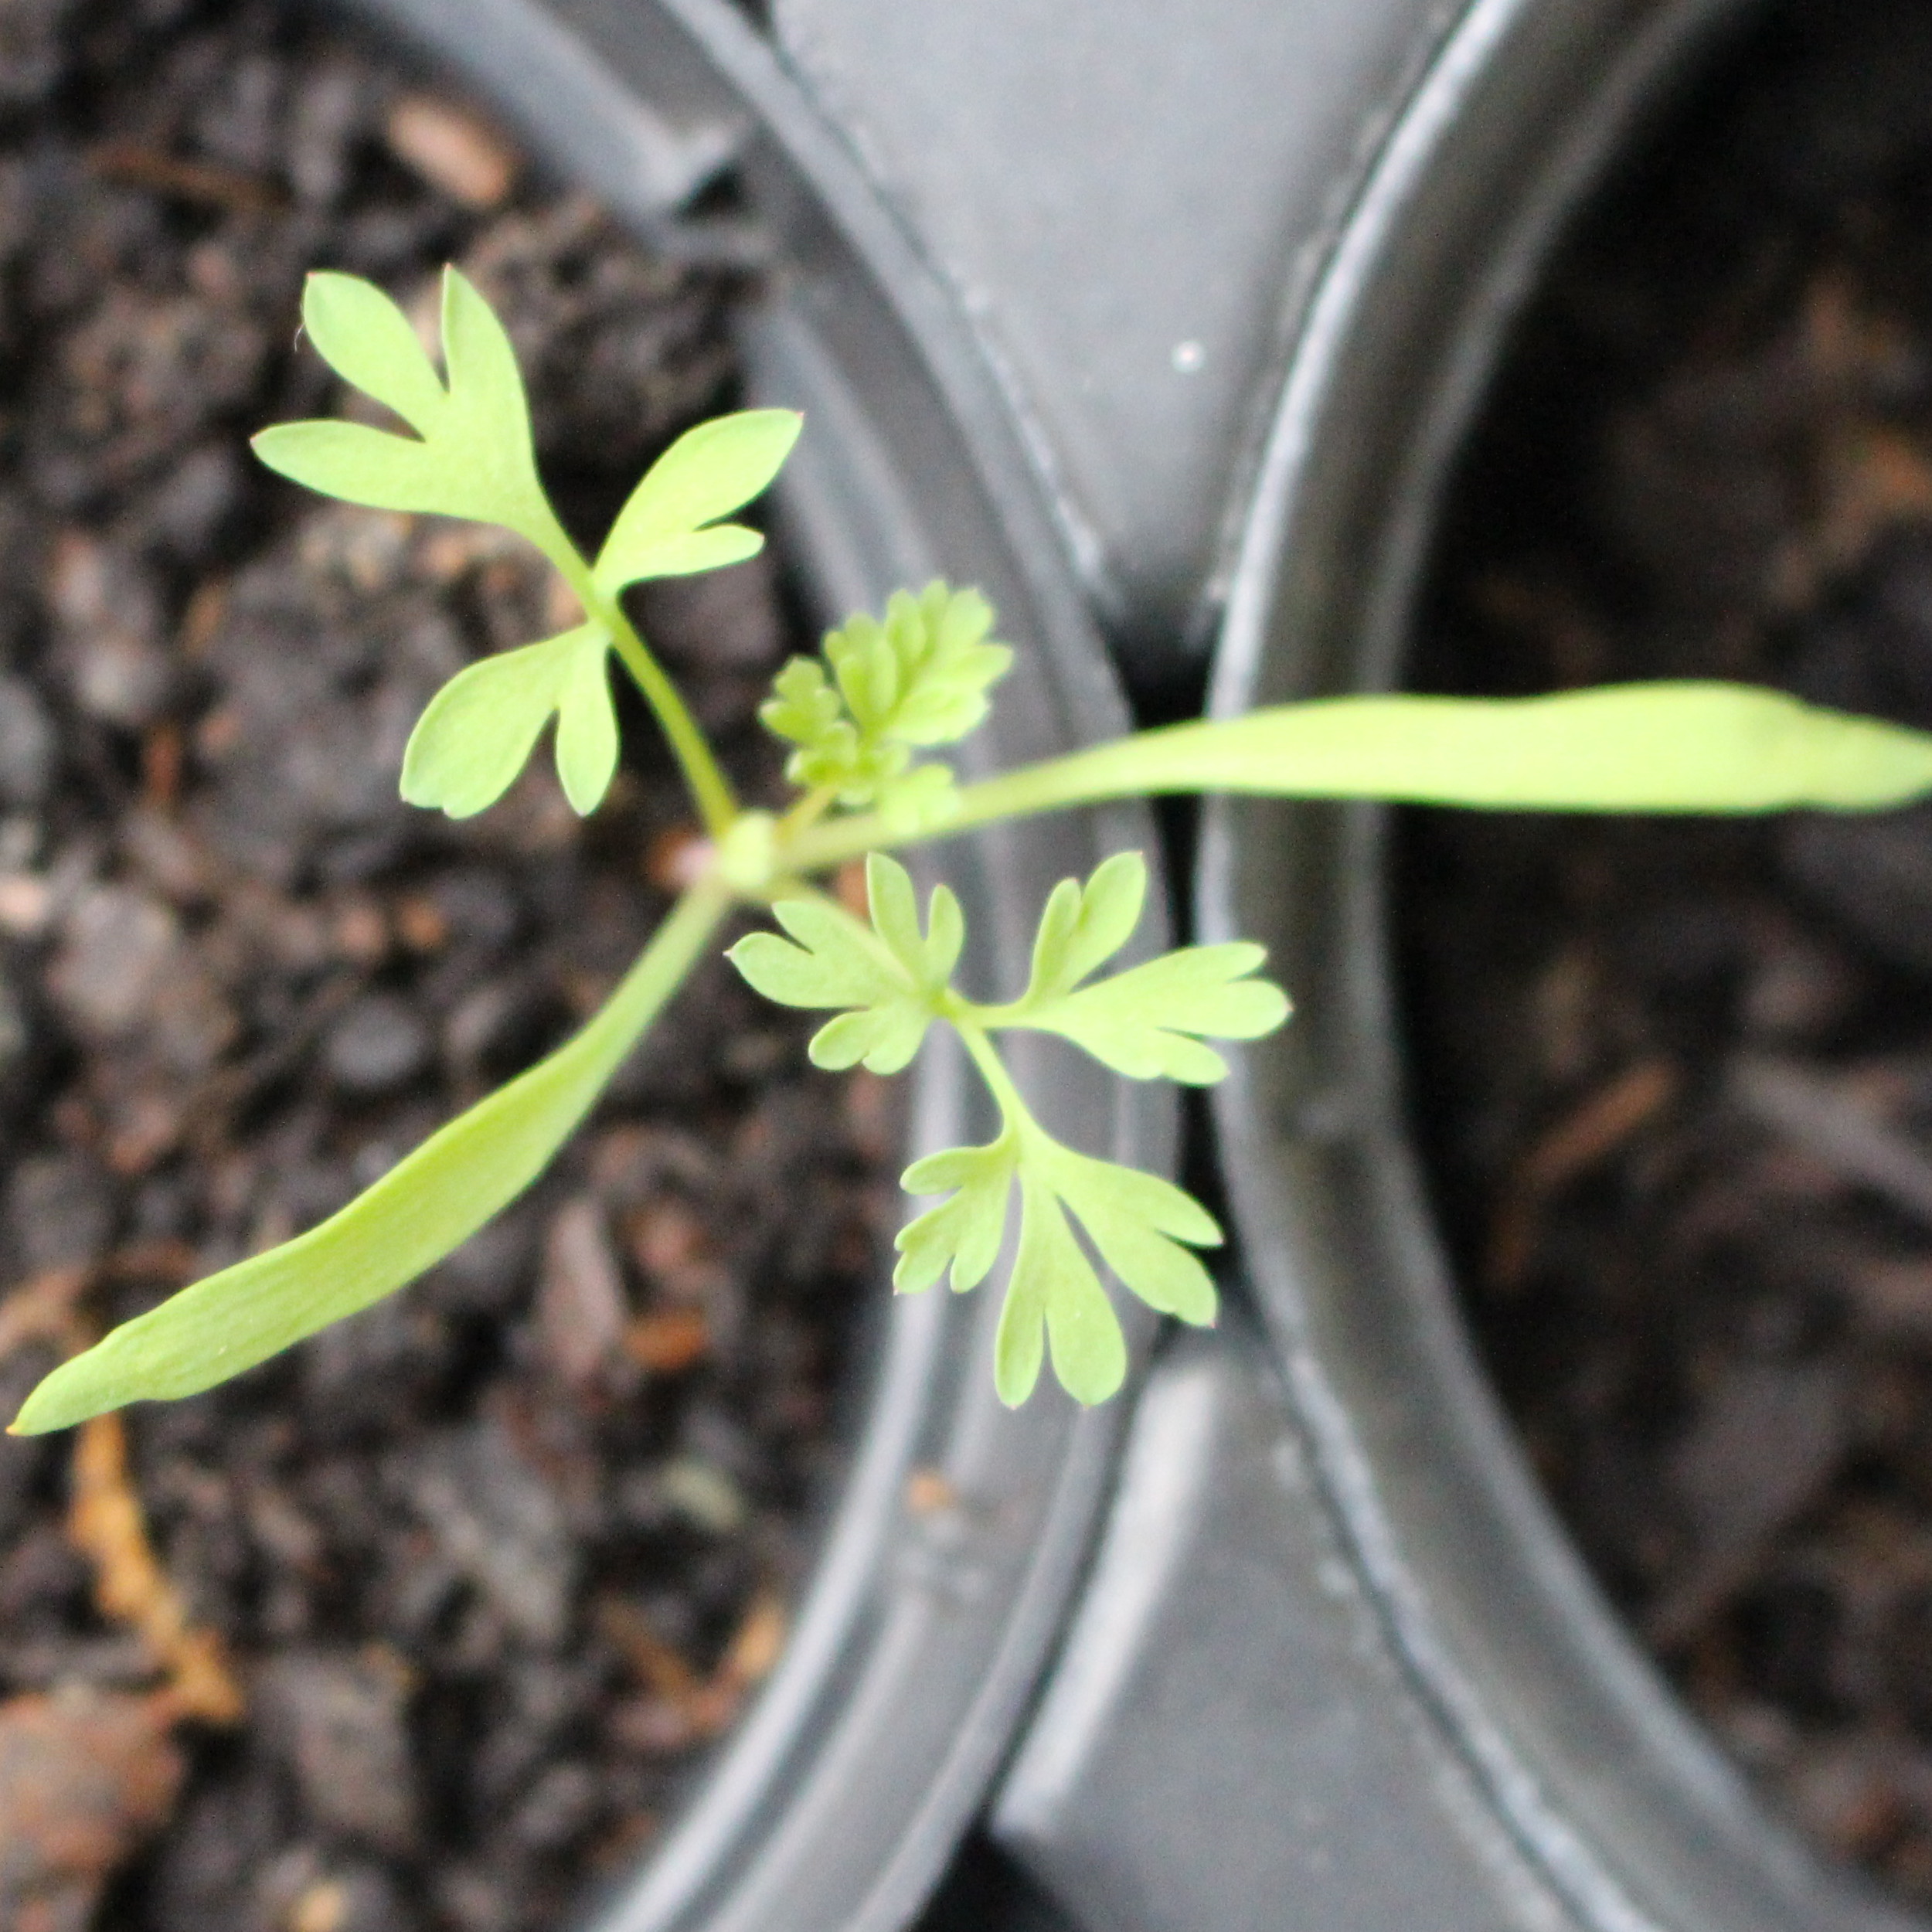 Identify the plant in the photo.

Fumaria officinalis
